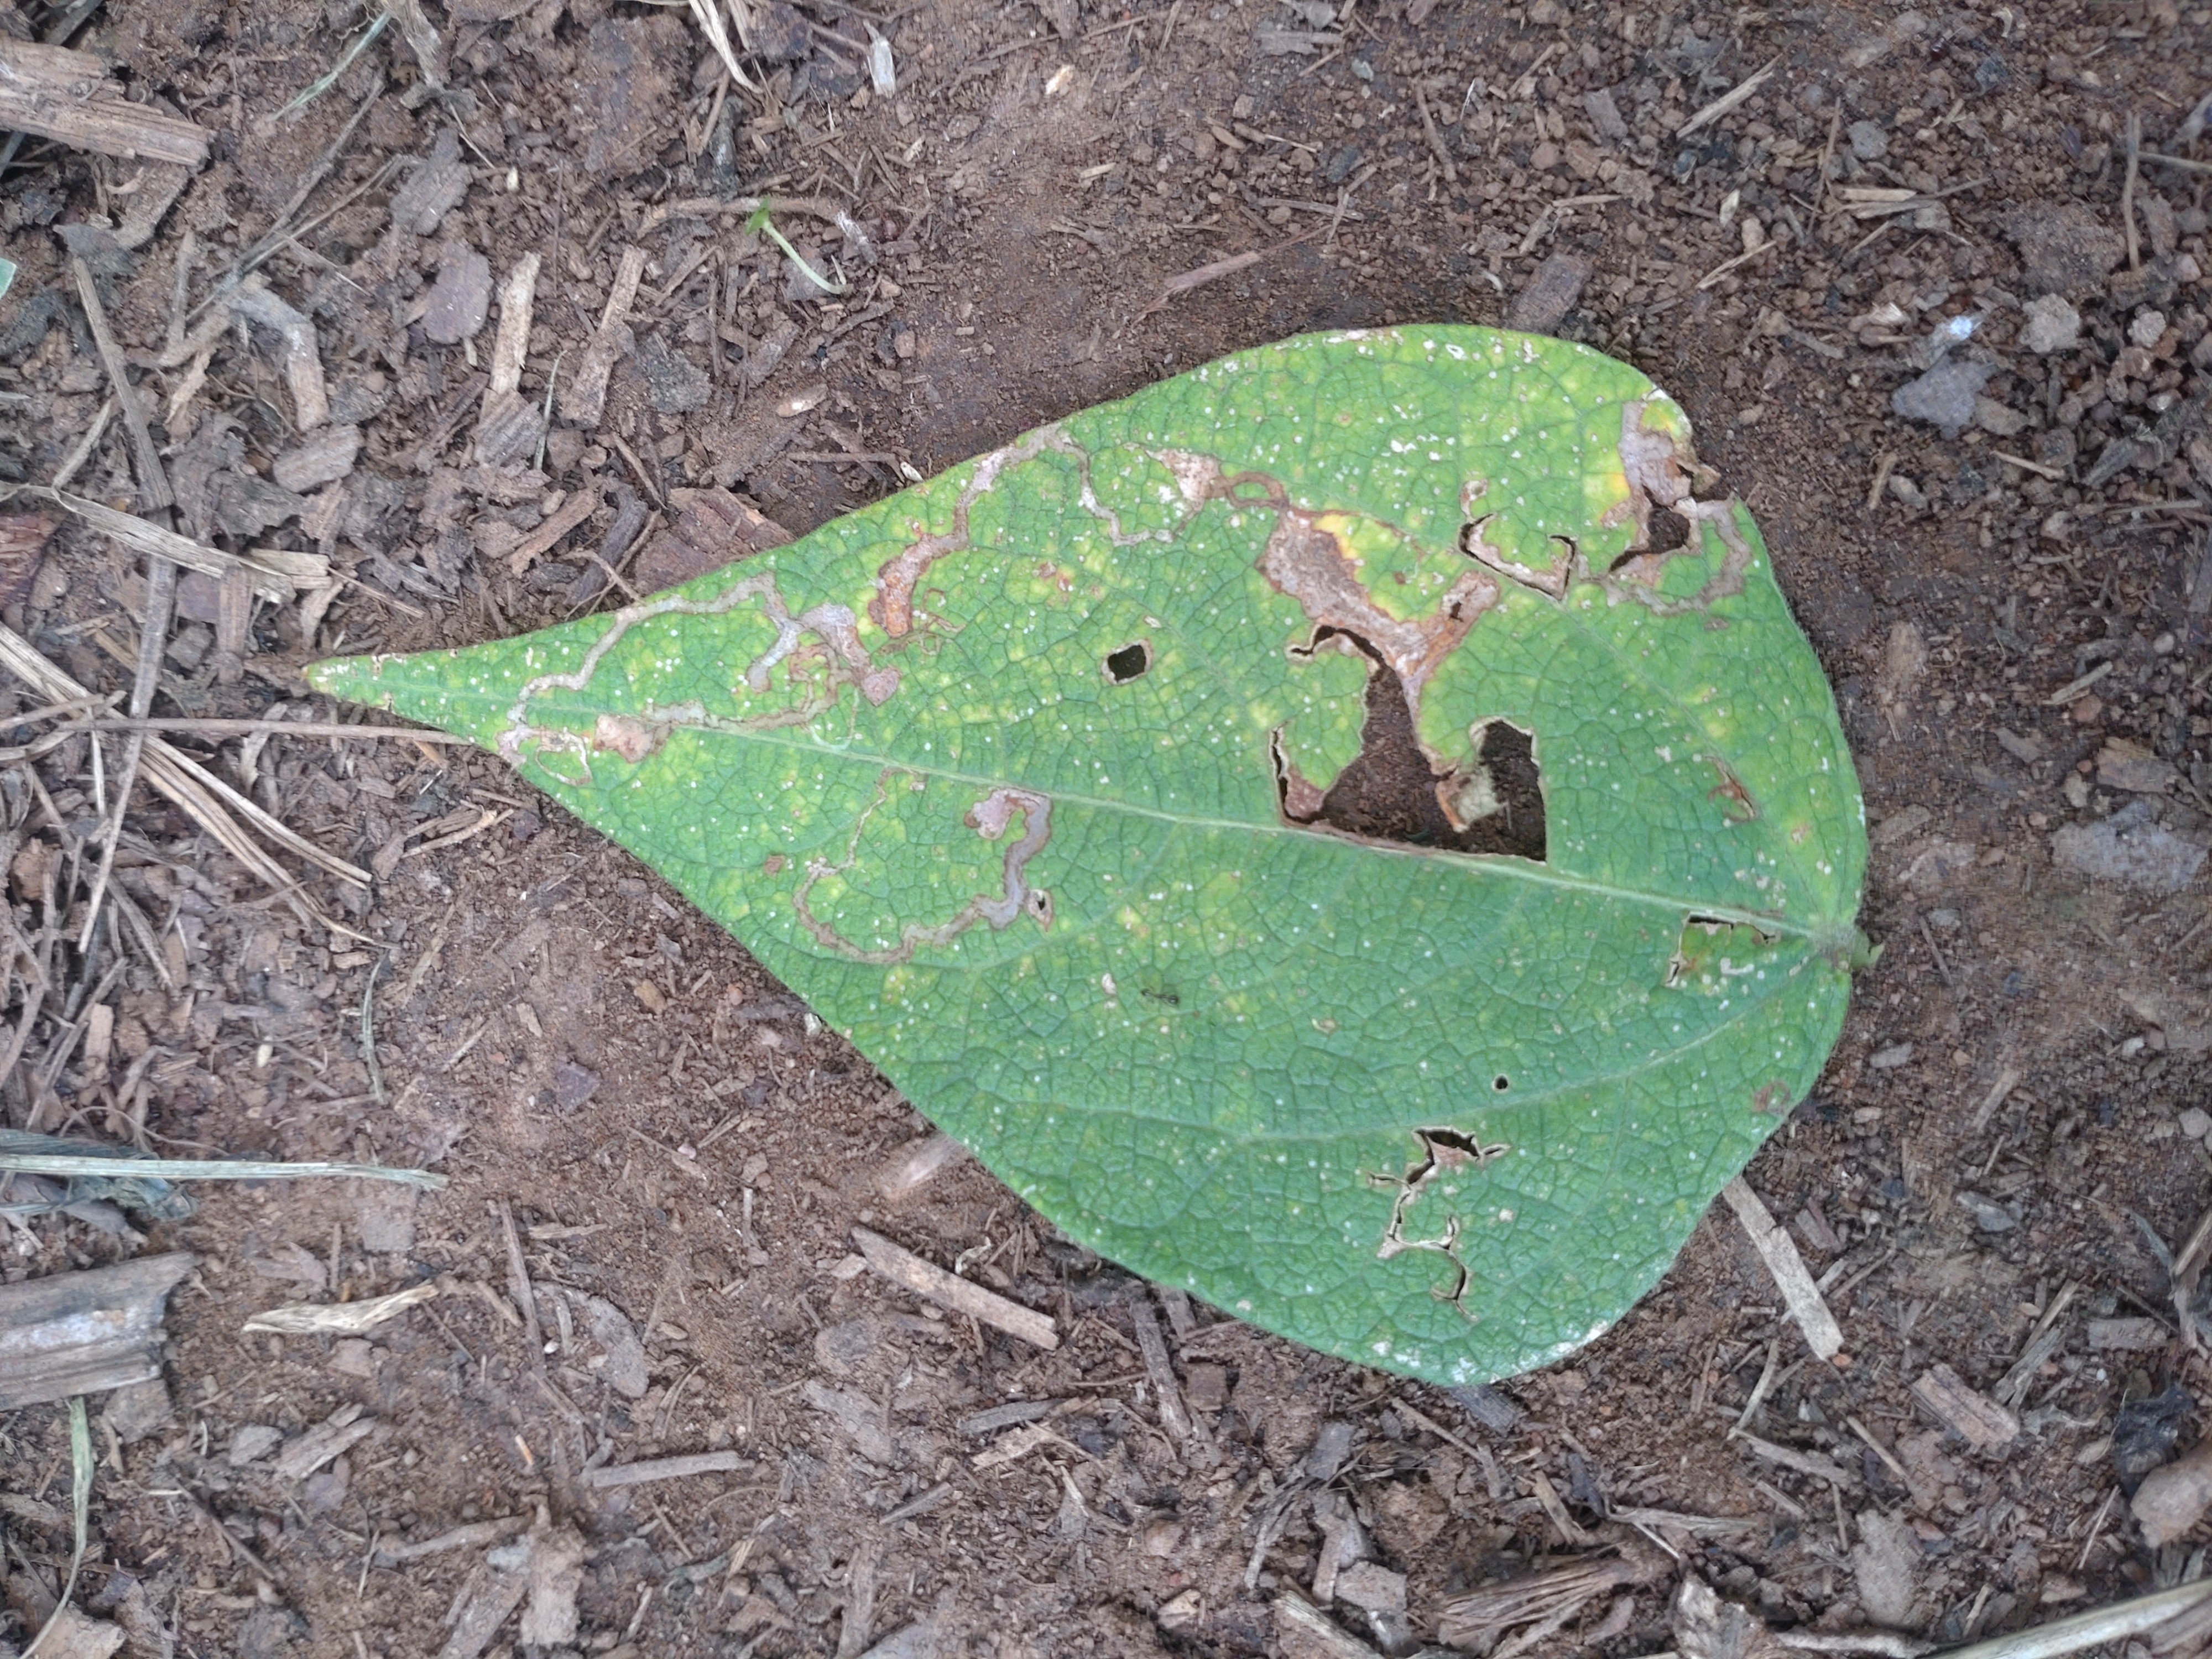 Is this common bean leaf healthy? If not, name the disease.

anthracnose
